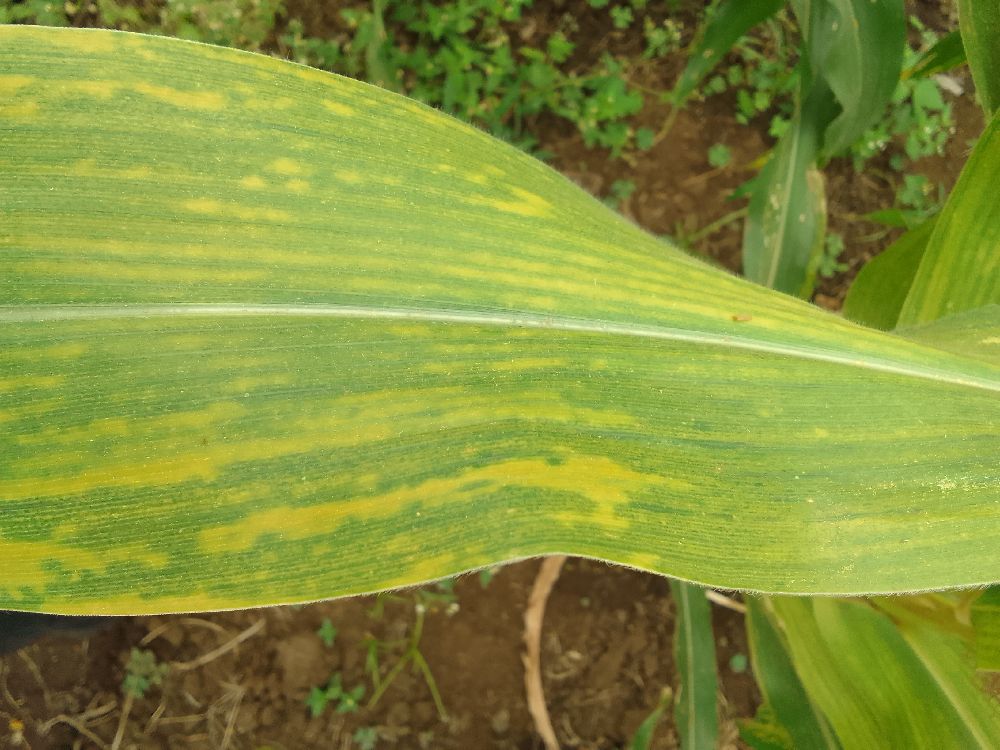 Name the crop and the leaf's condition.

maize, maize lethal necrosis
